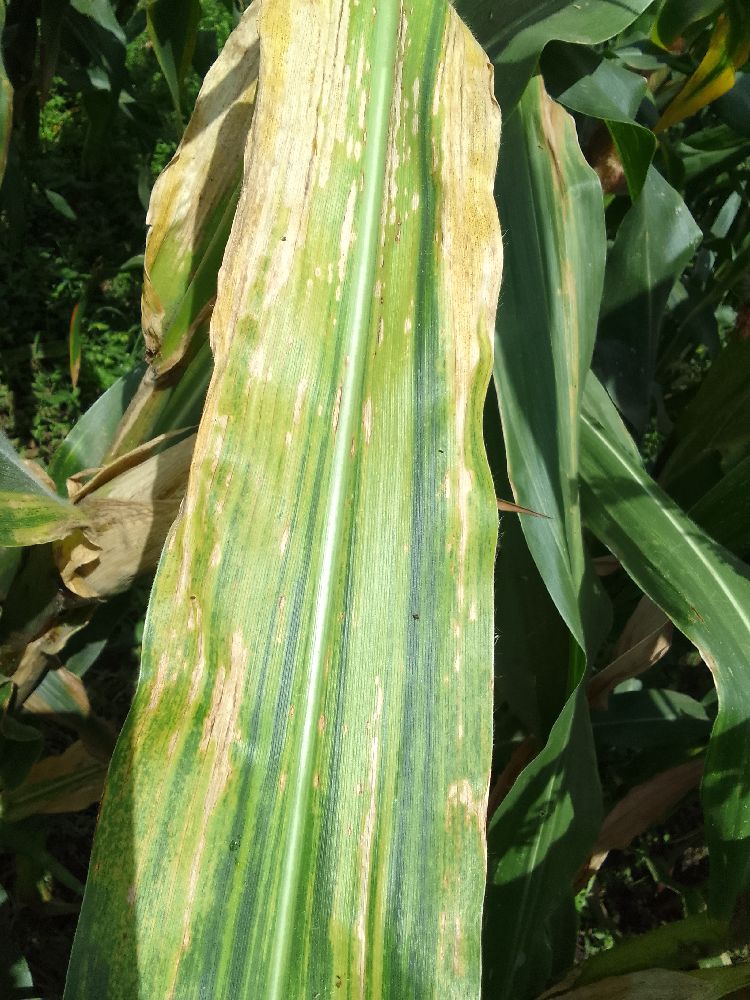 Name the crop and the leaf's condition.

maize, maize lethal necrosis
